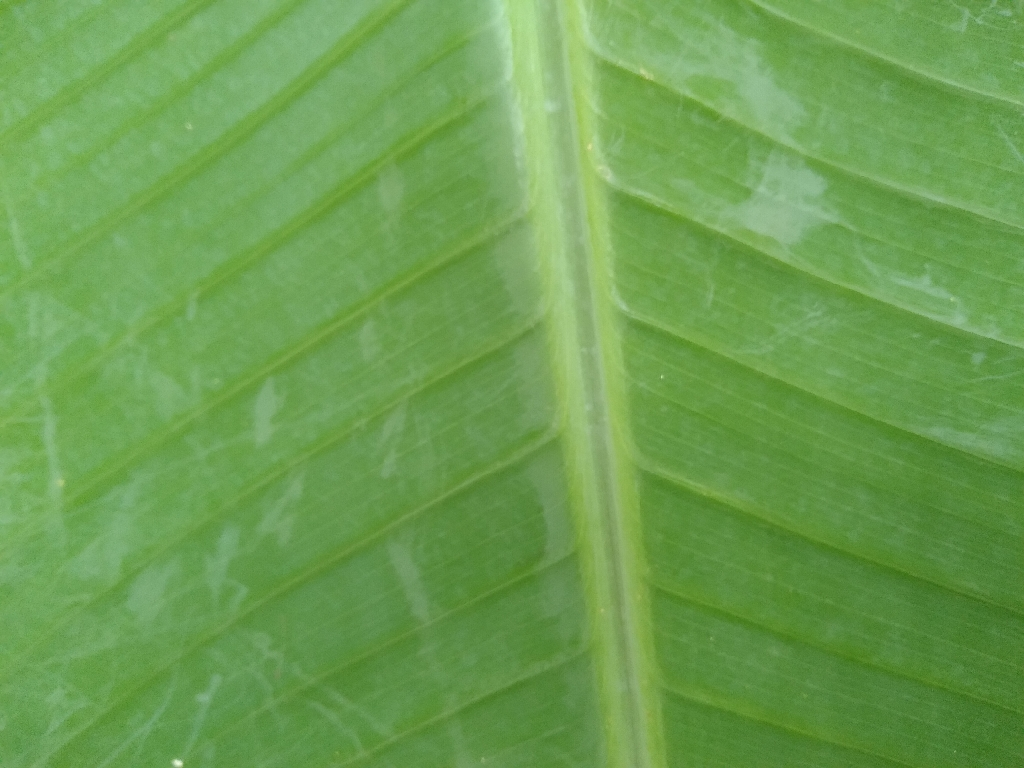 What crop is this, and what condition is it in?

banana, healthy
